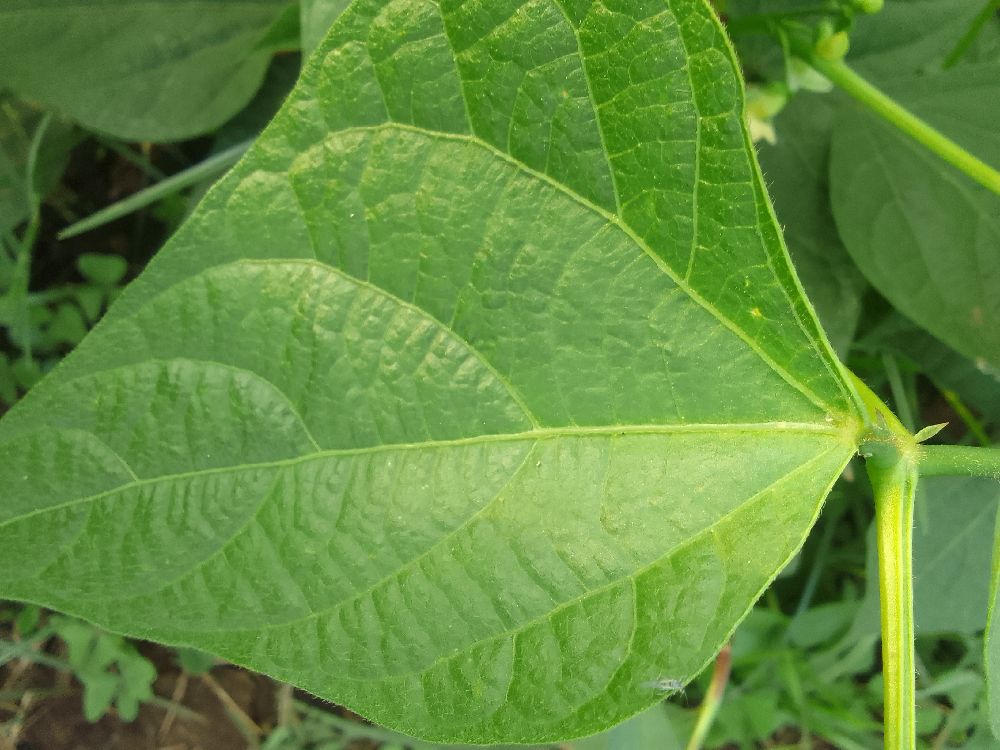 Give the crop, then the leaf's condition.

common bean, healthy
